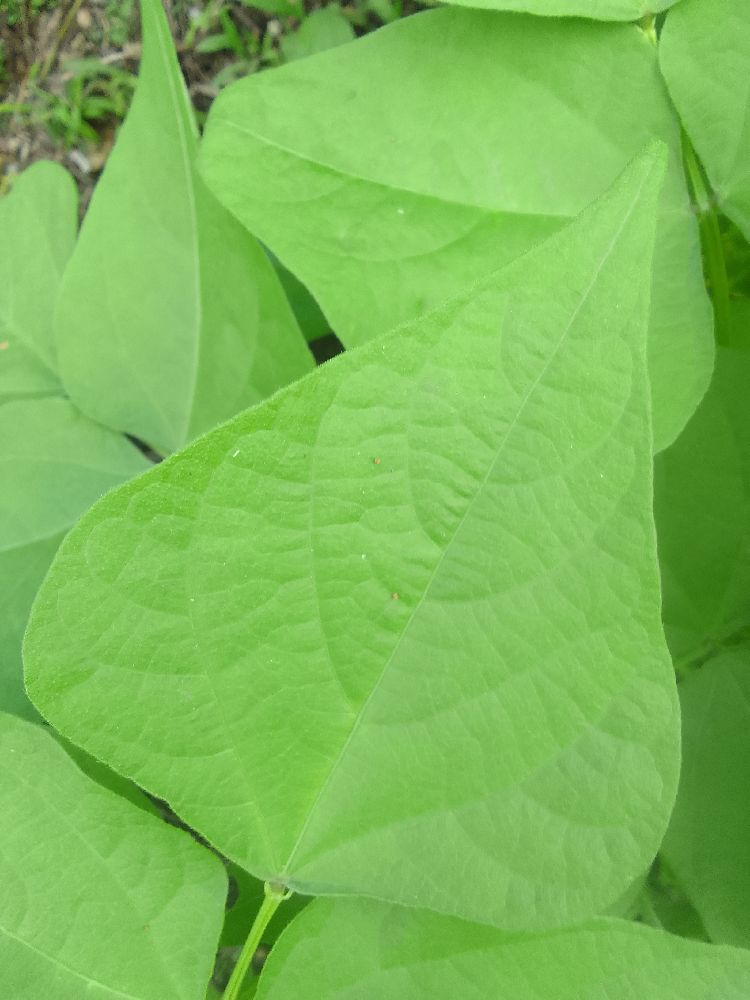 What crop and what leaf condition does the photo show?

common bean, healthy
